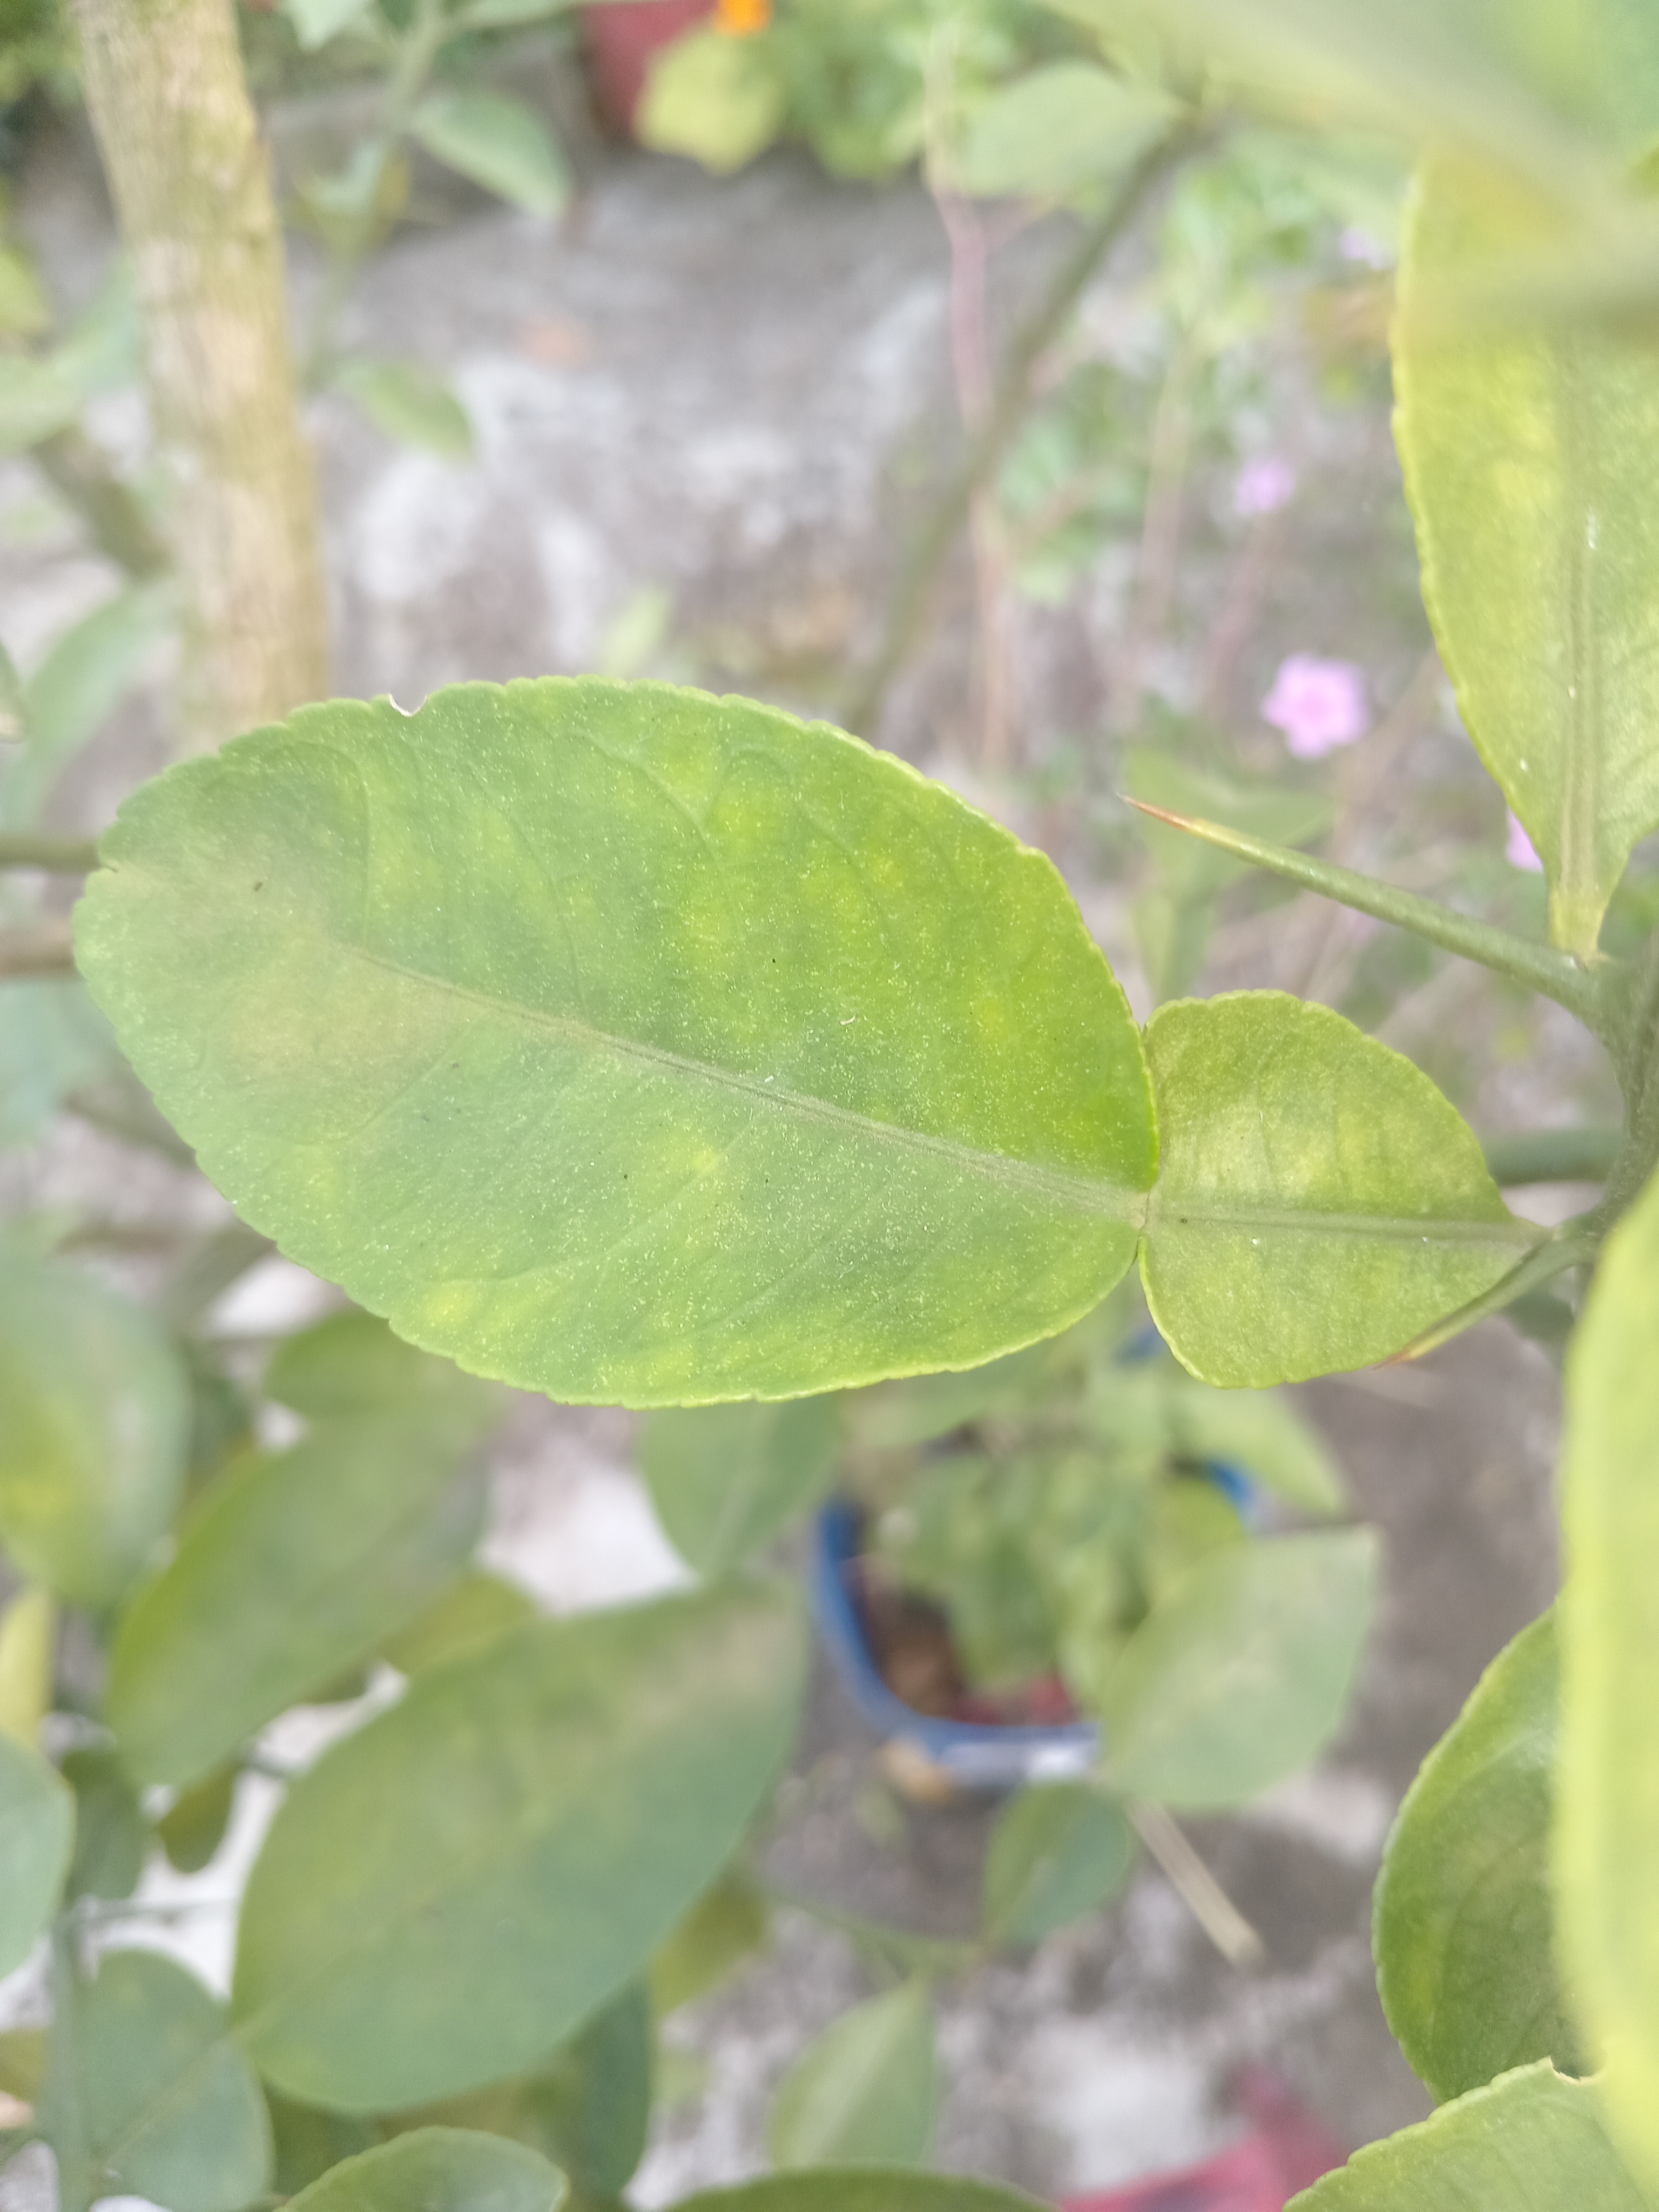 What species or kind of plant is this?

lemon
